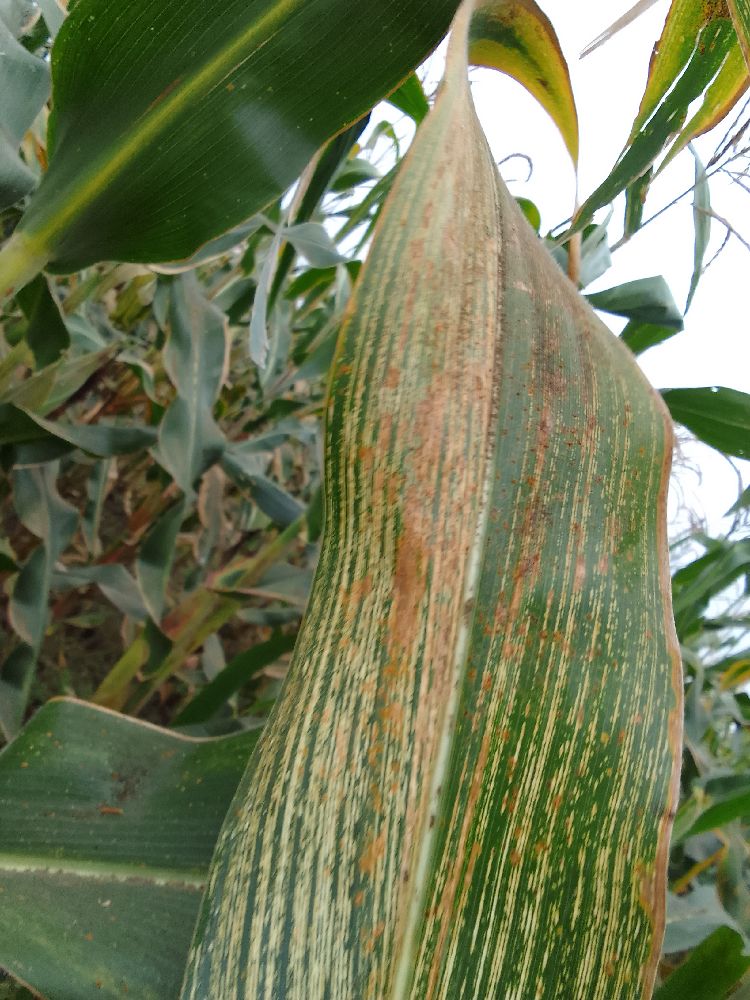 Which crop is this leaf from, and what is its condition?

maize, maize streak virus
